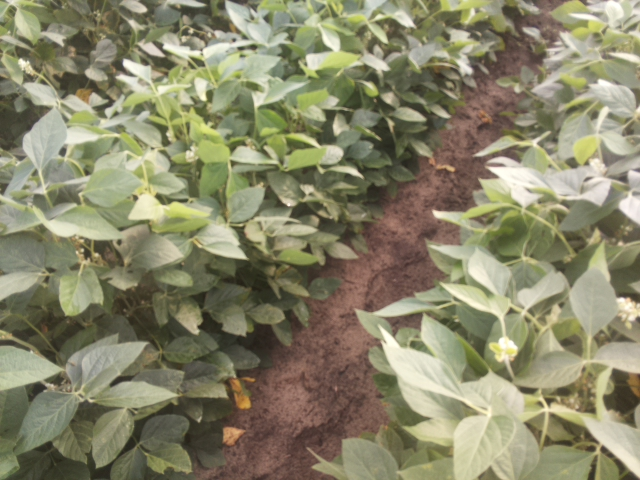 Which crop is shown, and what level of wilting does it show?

soybean, leaves with no wilting
